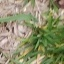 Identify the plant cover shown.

grass
